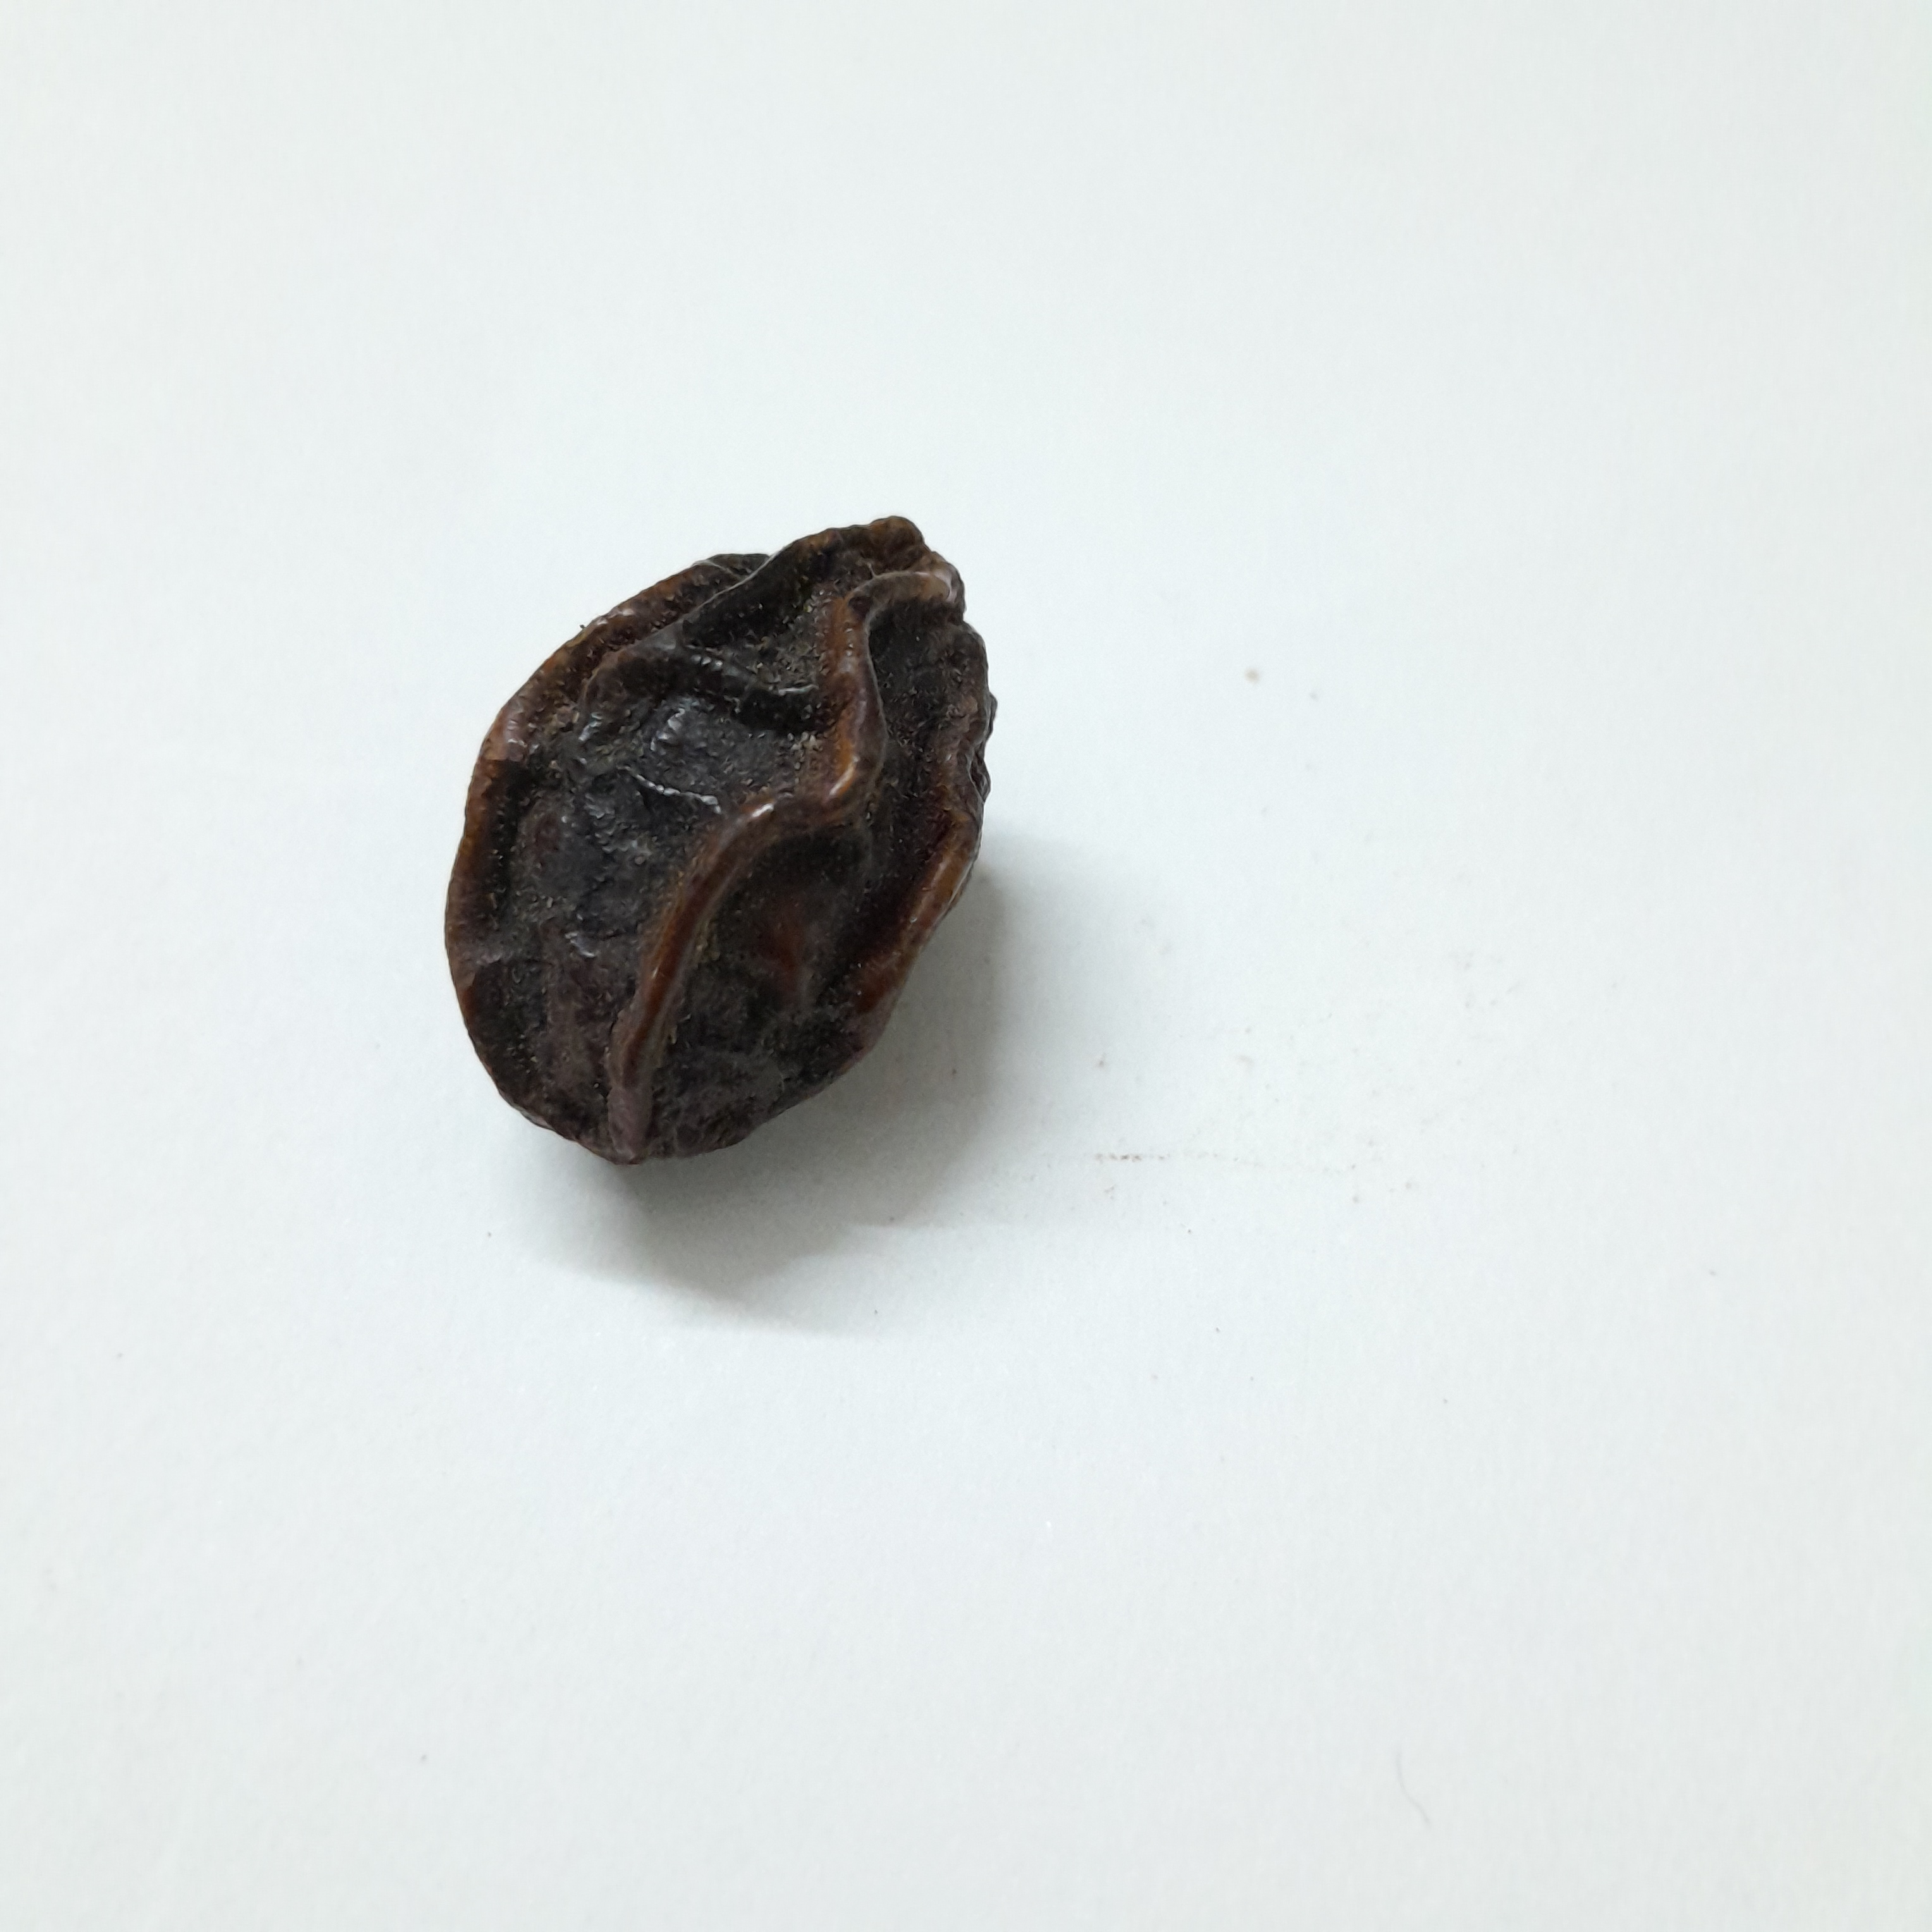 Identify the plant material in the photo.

kadukharik
